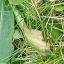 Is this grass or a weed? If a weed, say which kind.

structured weed
